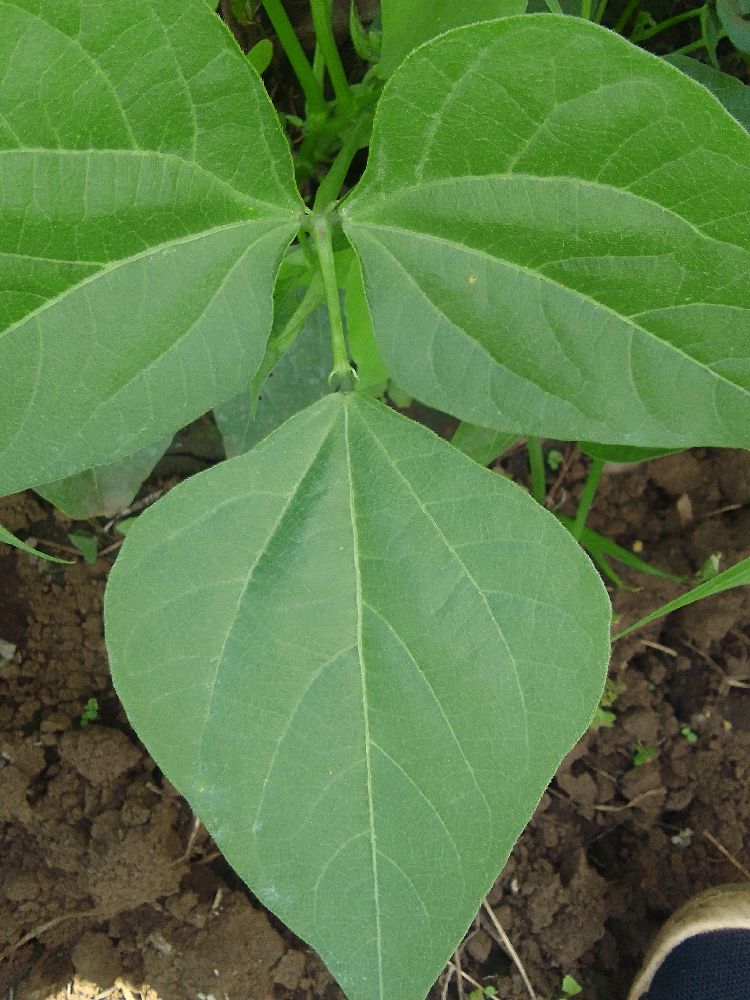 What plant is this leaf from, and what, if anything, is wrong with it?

common bean, healthy
